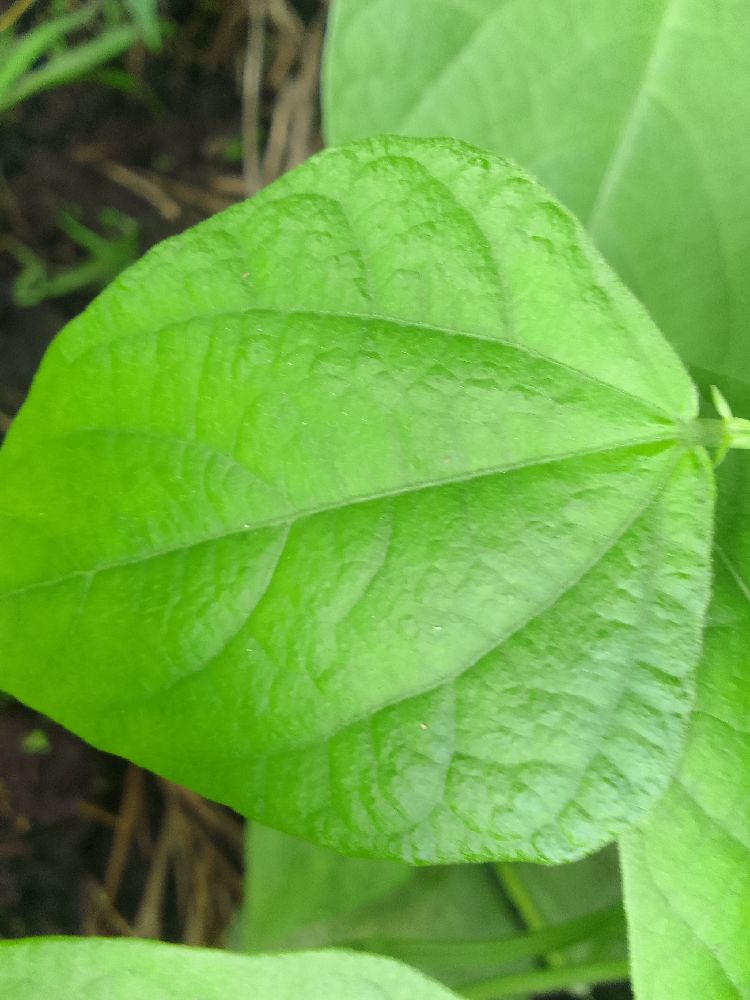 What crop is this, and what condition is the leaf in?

common bean, healthy
